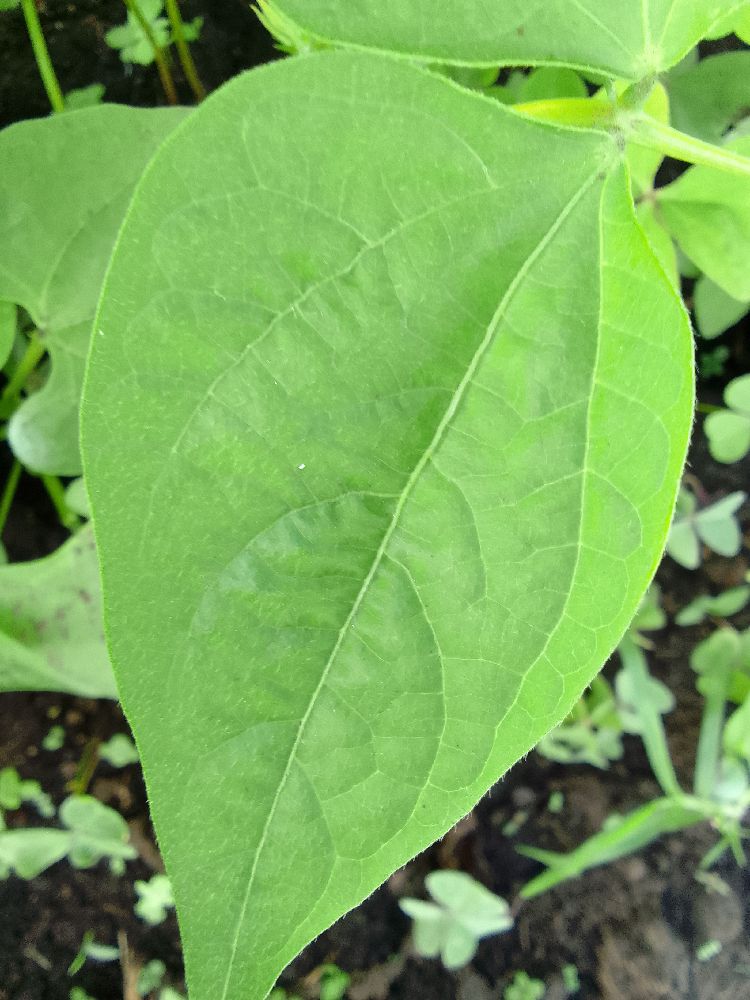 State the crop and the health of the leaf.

common bean, healthy
